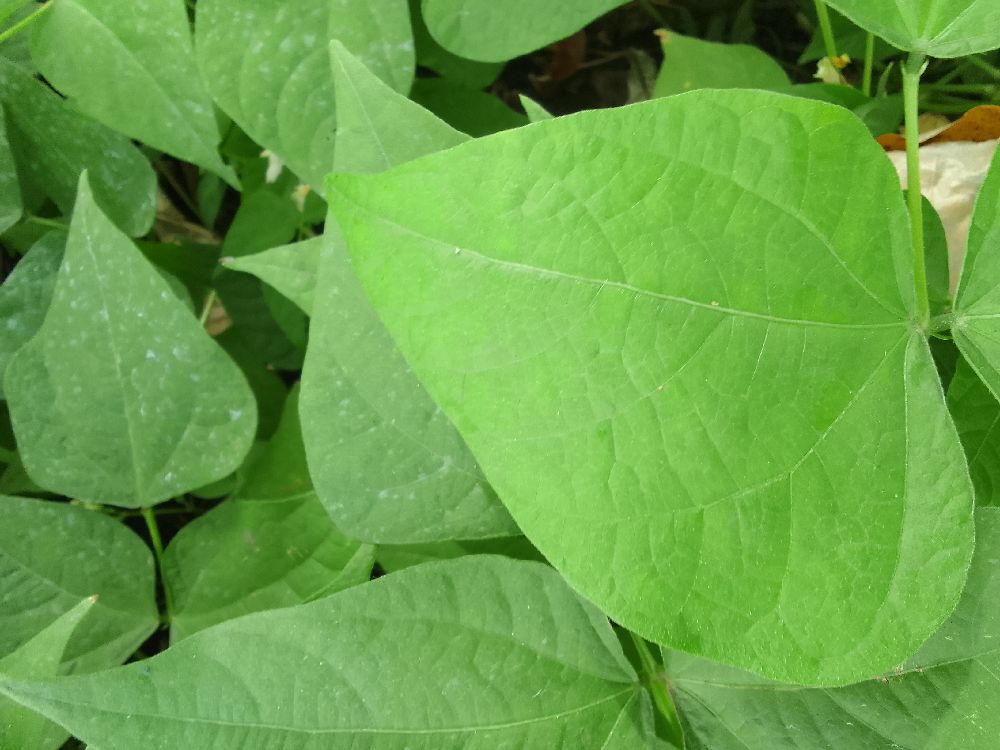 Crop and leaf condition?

common bean, healthy
